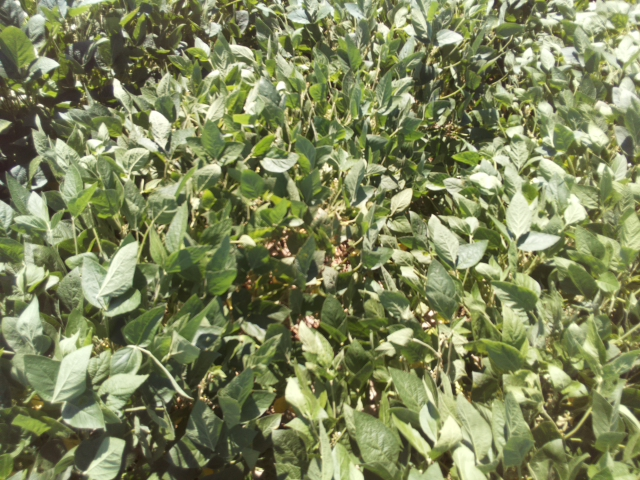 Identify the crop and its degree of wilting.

soybean, leaflets folding inward at secondary pulvinus with no turgor loss in leaflets or petioles
